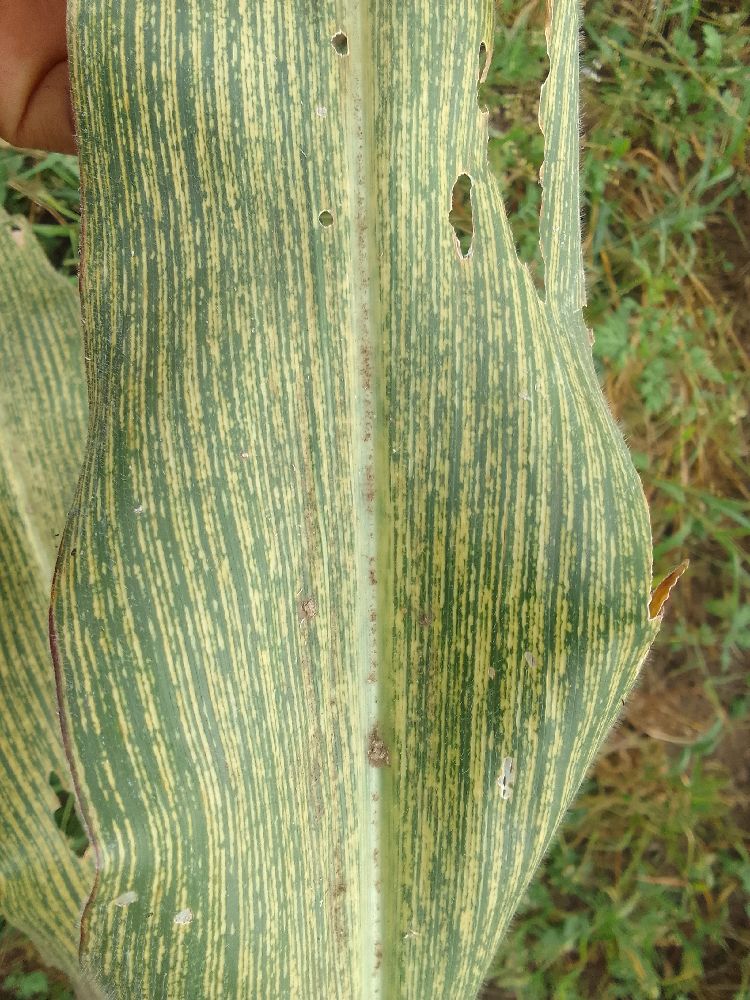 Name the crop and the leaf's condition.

maize, maize streak virus
